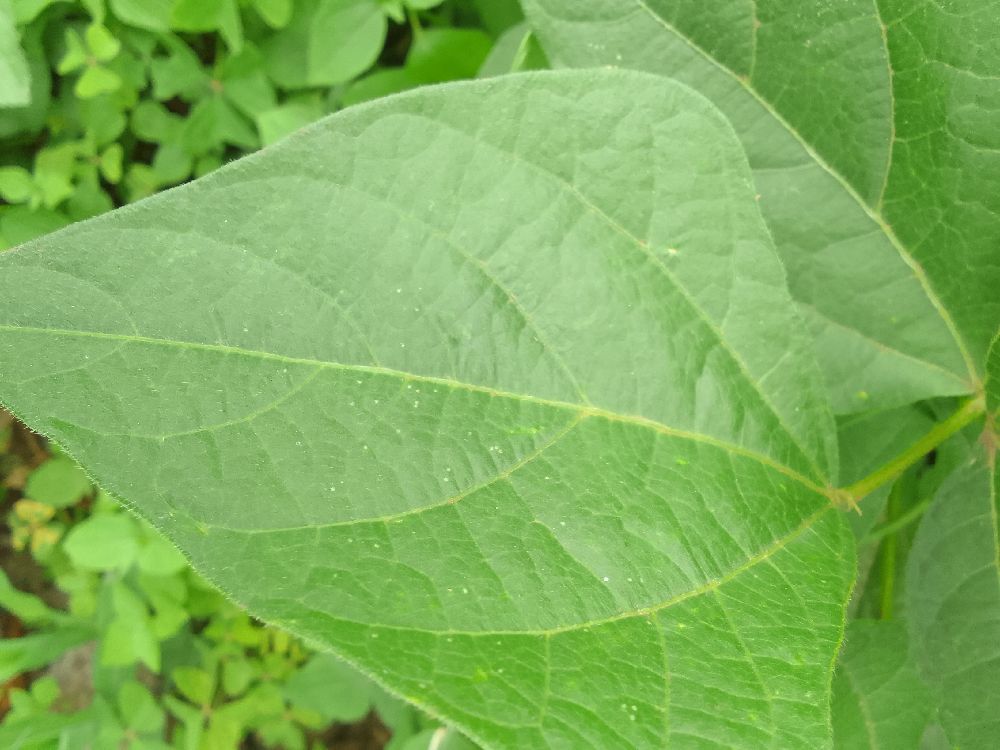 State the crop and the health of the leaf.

common bean, healthy
